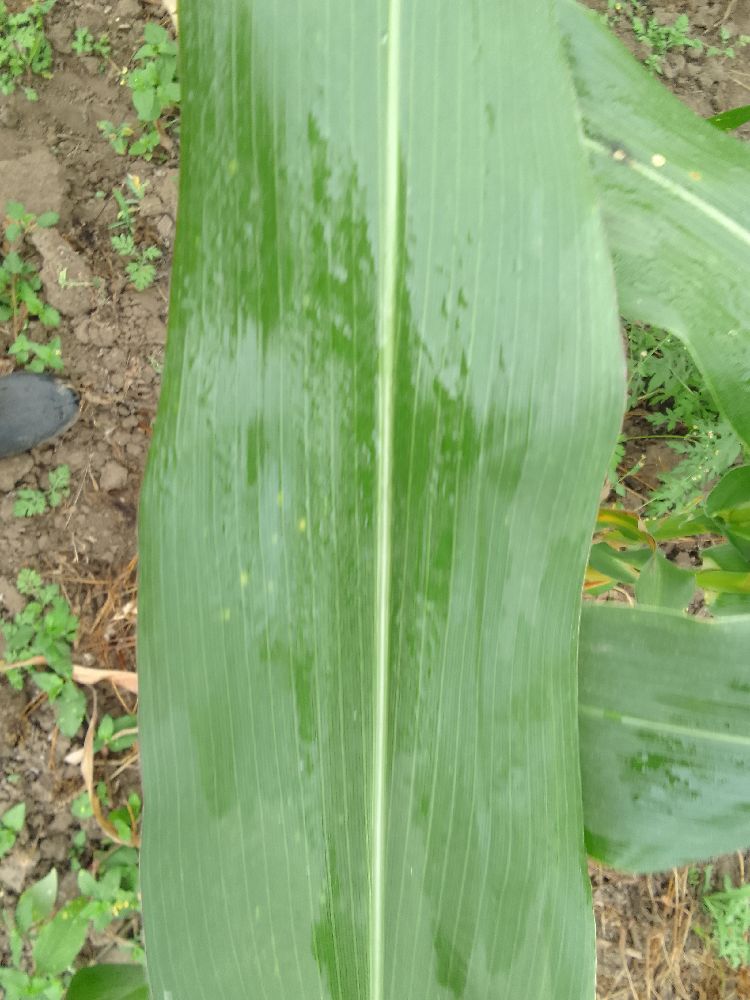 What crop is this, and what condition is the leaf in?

maize, healthy
